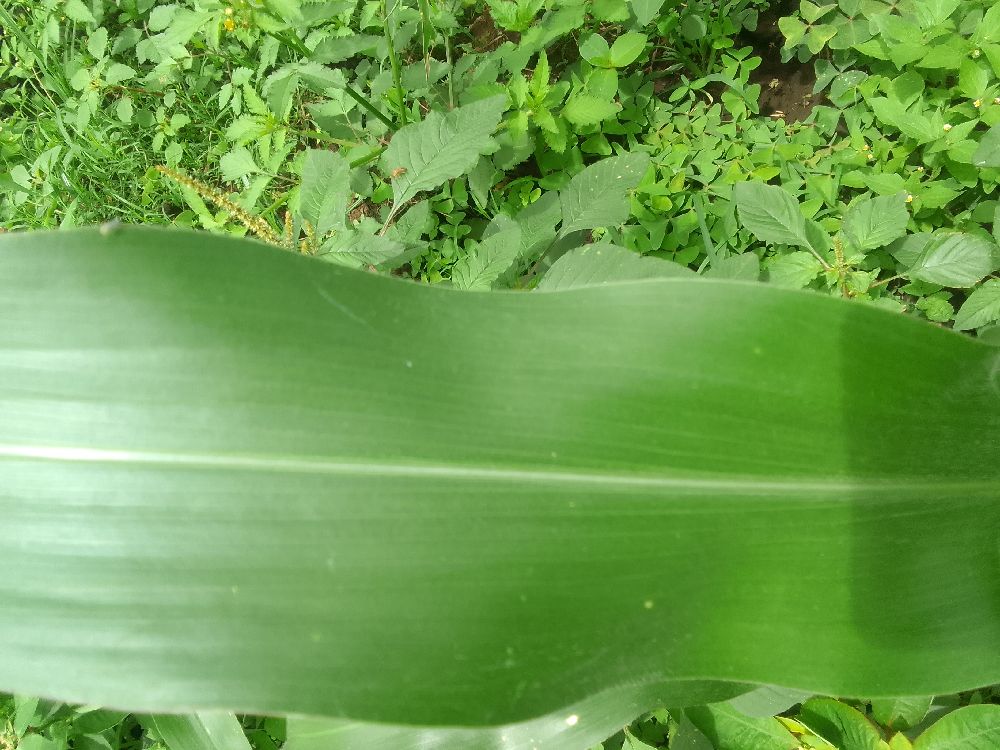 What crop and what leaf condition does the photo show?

maize, healthy
